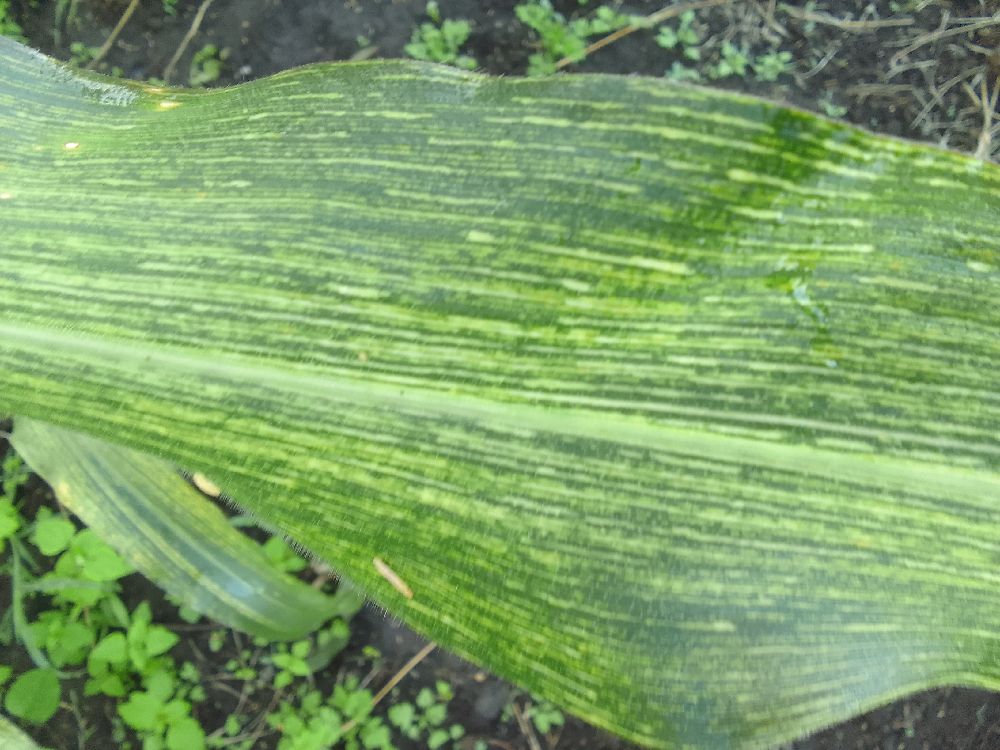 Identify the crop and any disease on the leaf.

maize, maize streak virus
